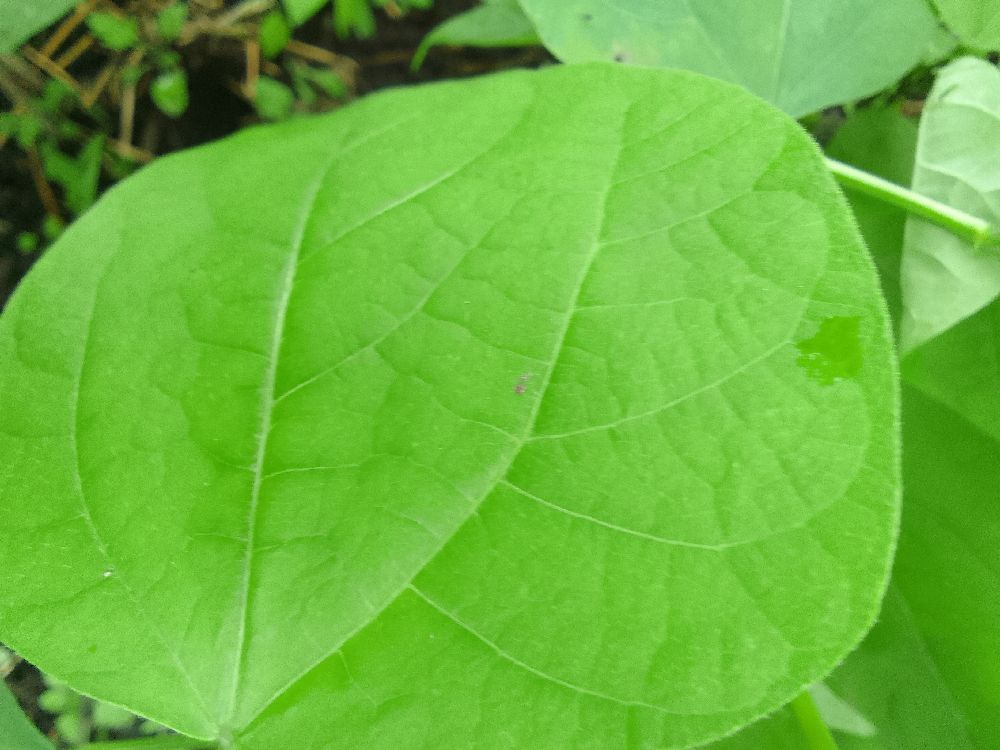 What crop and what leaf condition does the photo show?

common bean, healthy
